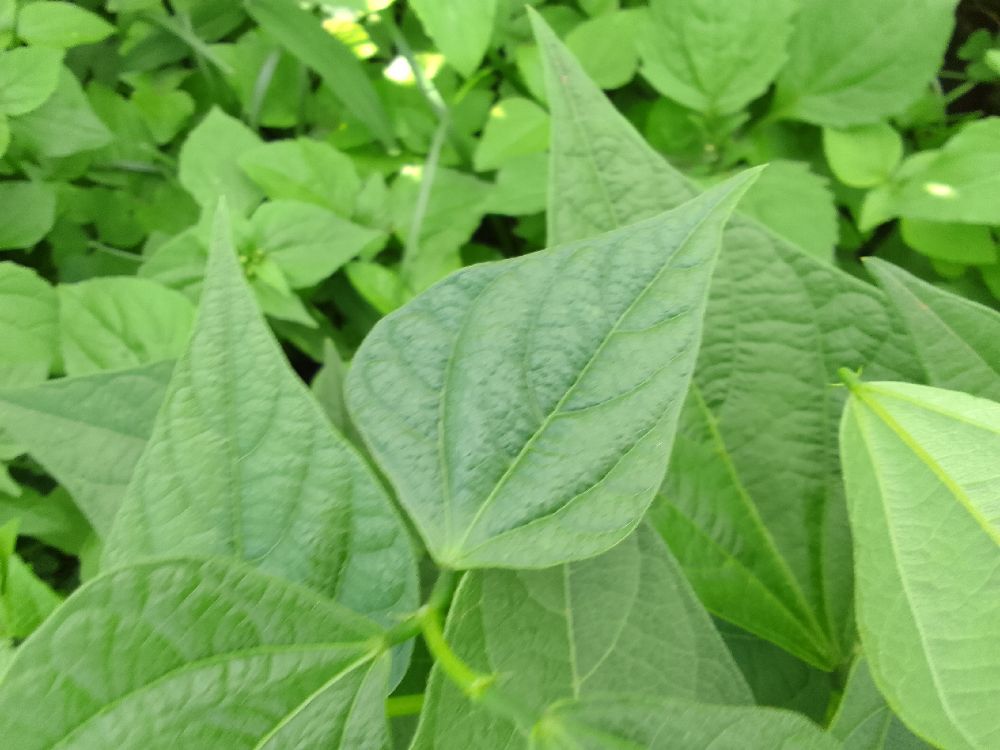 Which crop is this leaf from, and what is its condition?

common bean, healthy
